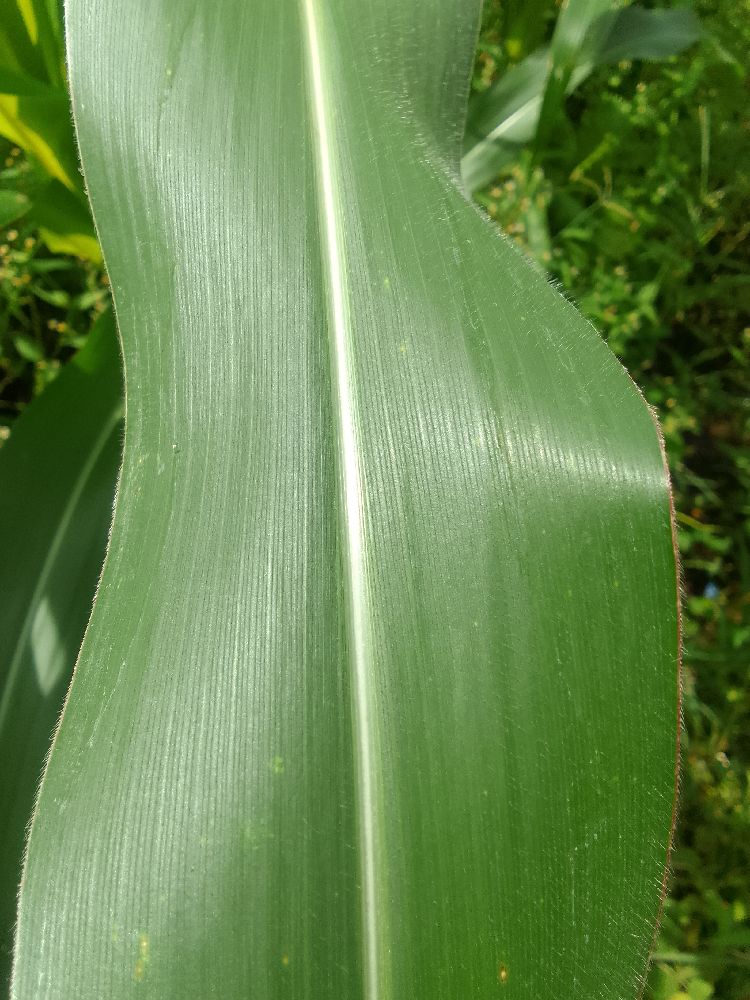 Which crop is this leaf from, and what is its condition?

maize, healthy
